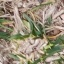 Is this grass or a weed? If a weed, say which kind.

grass
